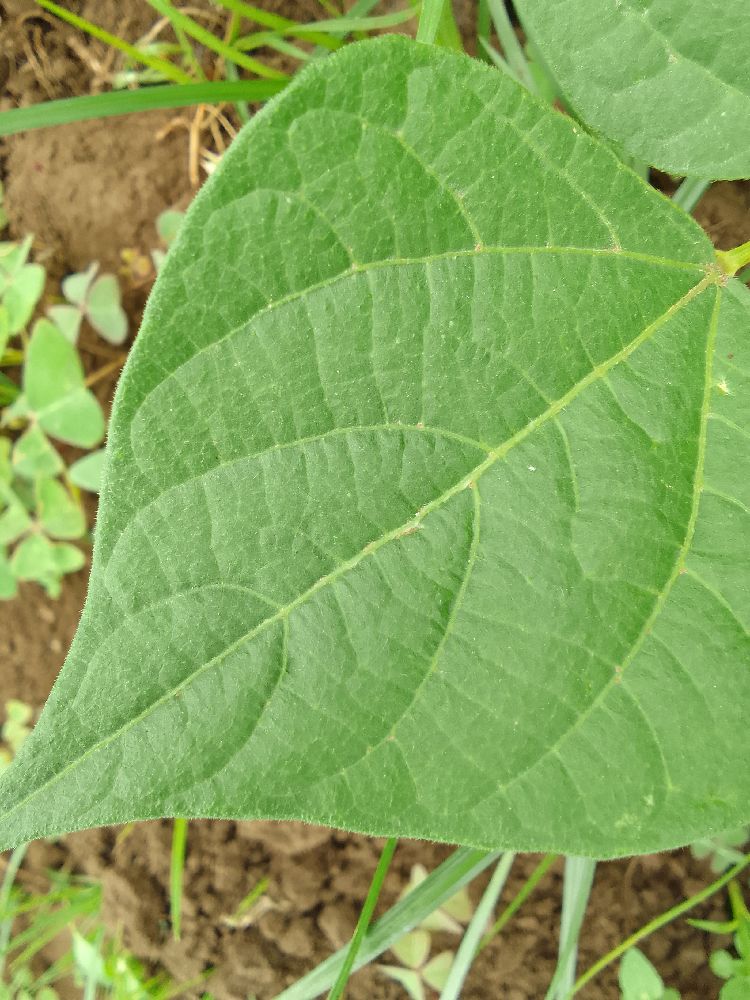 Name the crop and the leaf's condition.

common bean, healthy
